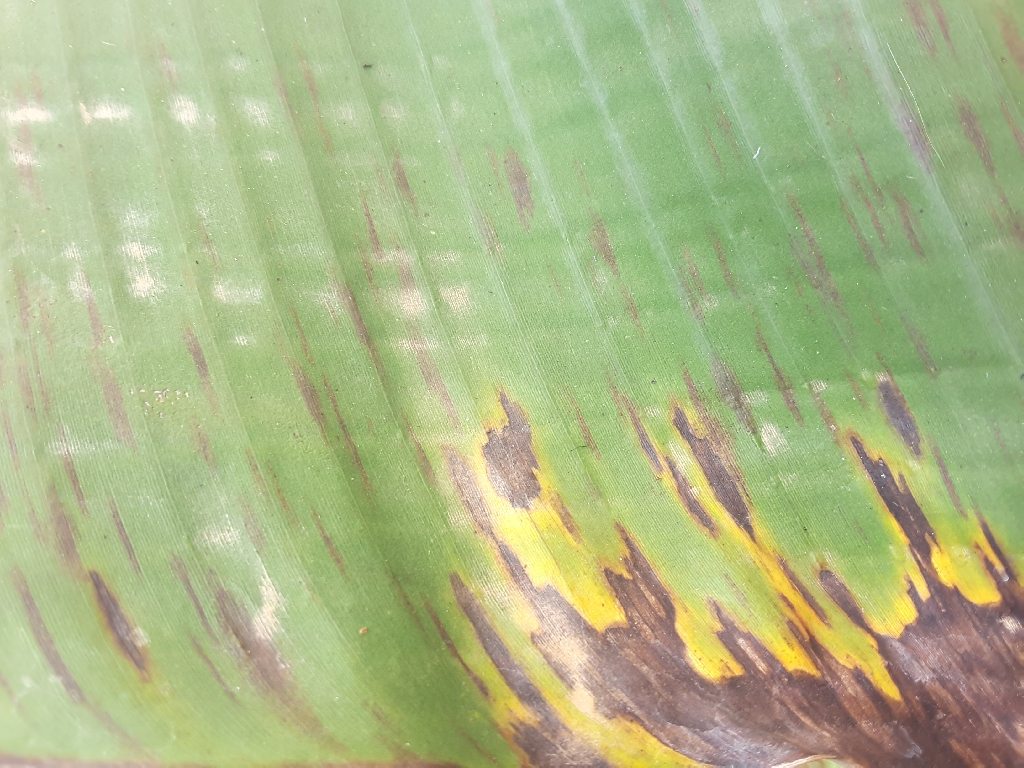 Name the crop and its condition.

banana, black sigatoka
